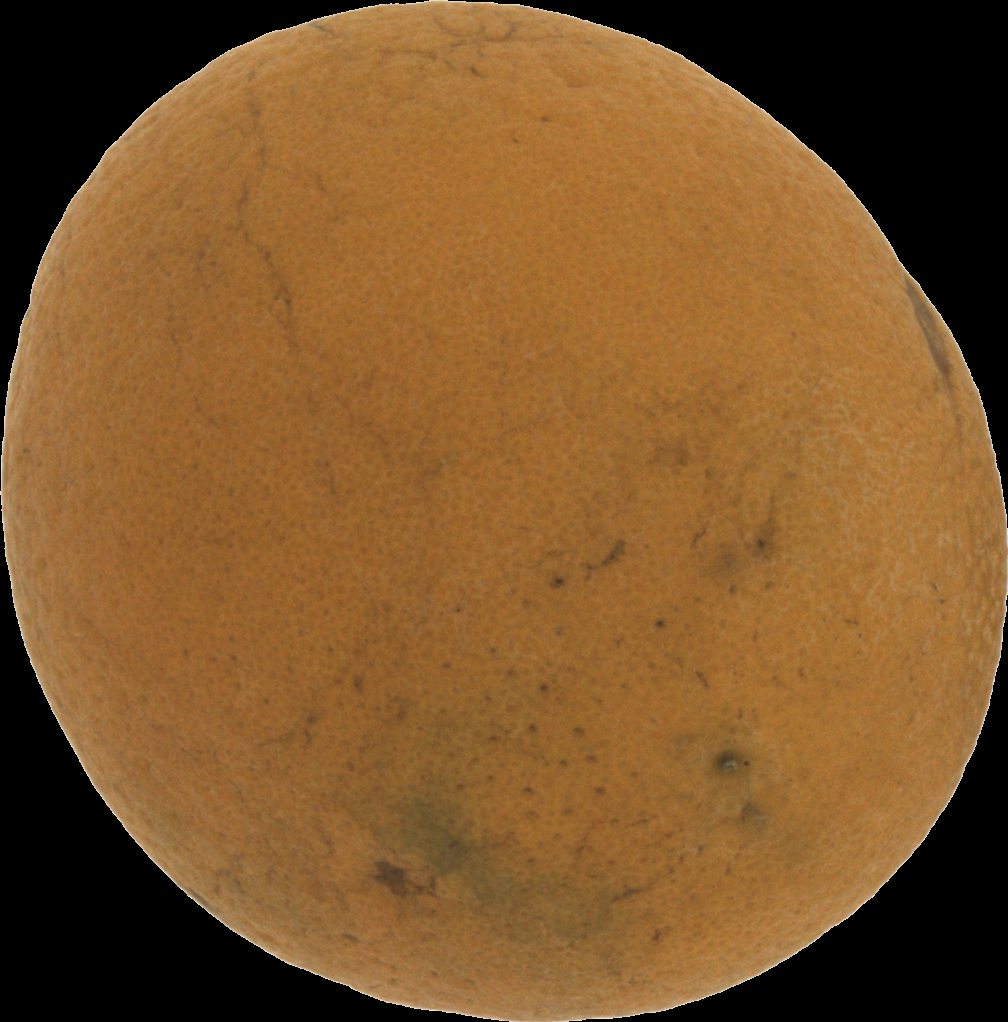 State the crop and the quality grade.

orange, bad
